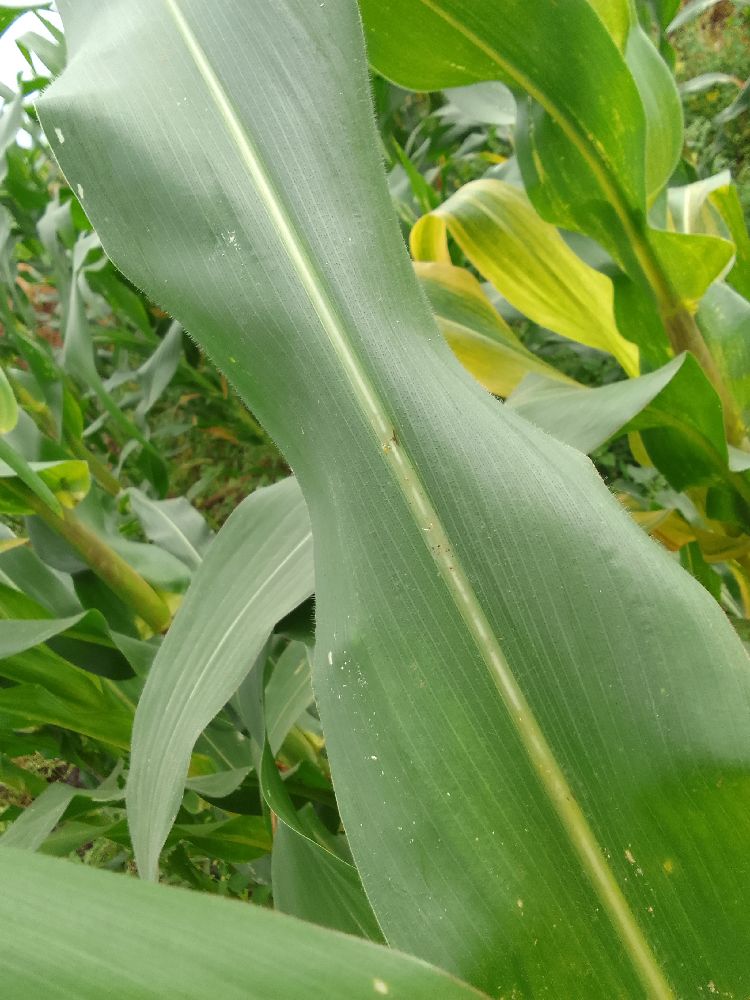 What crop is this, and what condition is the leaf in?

maize, healthy
